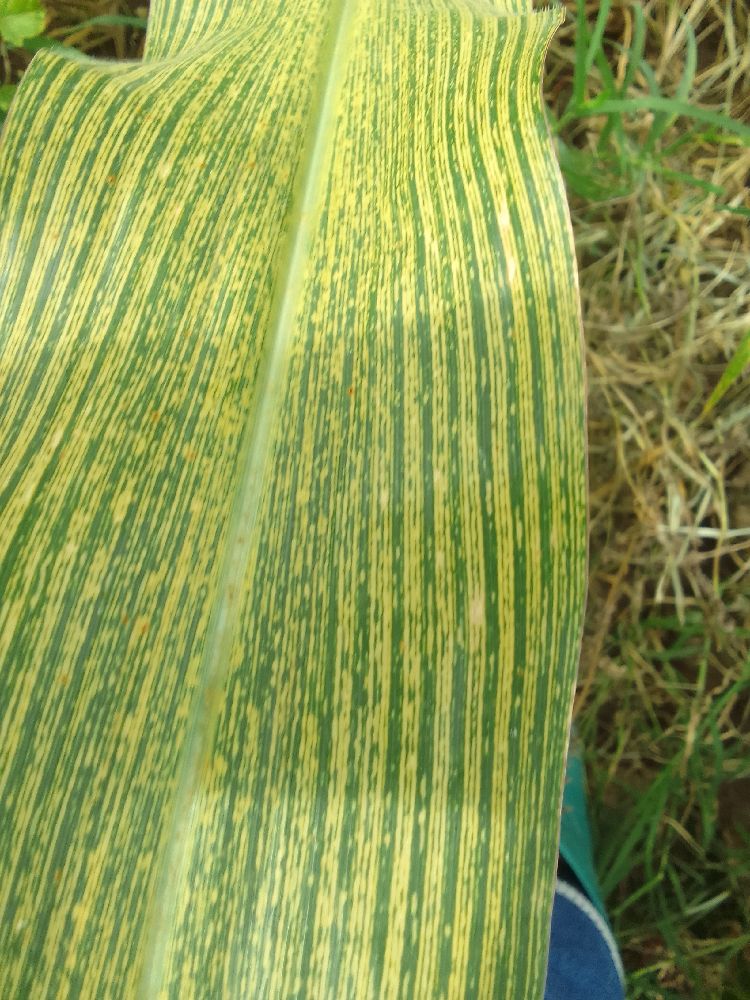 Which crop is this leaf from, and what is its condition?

maize, maize streak virus
